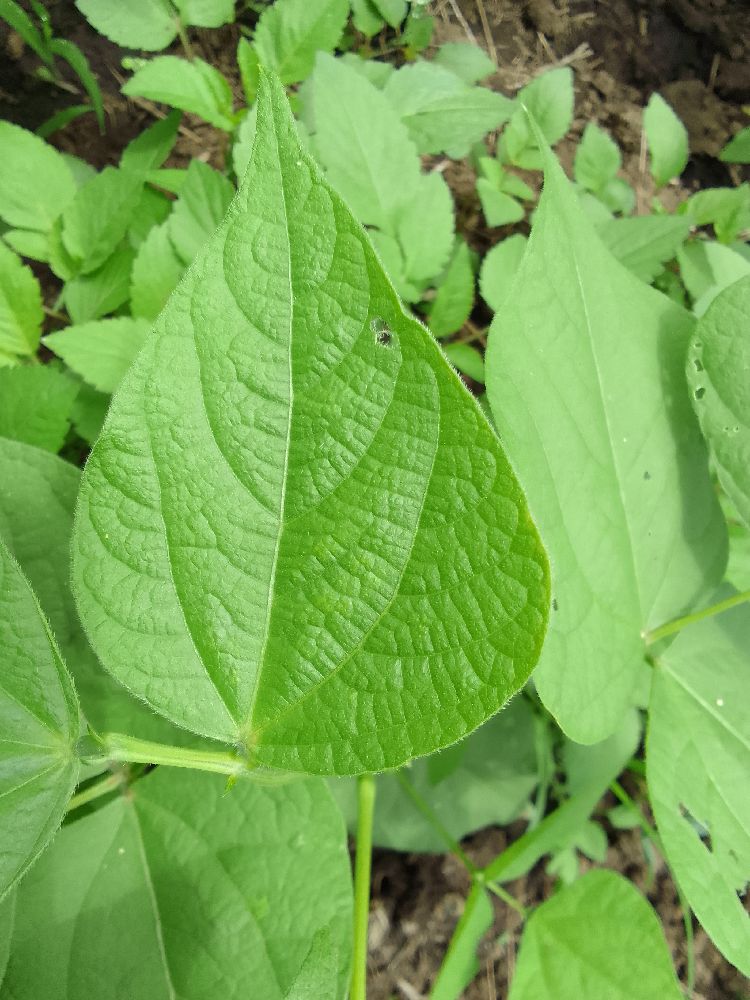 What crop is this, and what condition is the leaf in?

common bean, healthy
